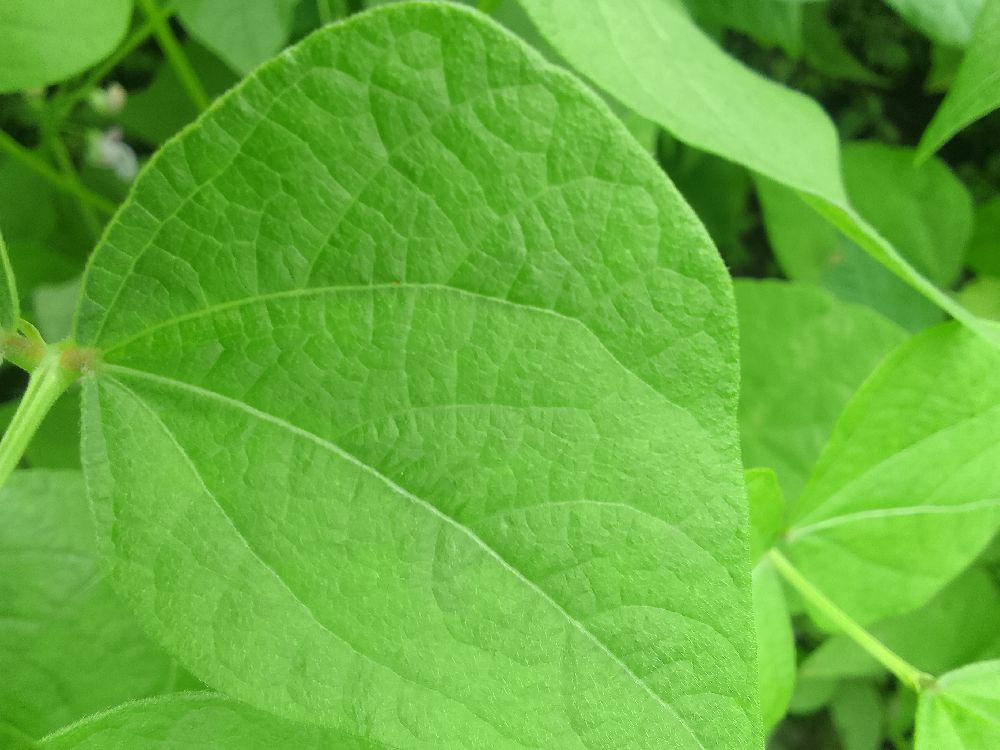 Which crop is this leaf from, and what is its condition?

common bean, healthy
